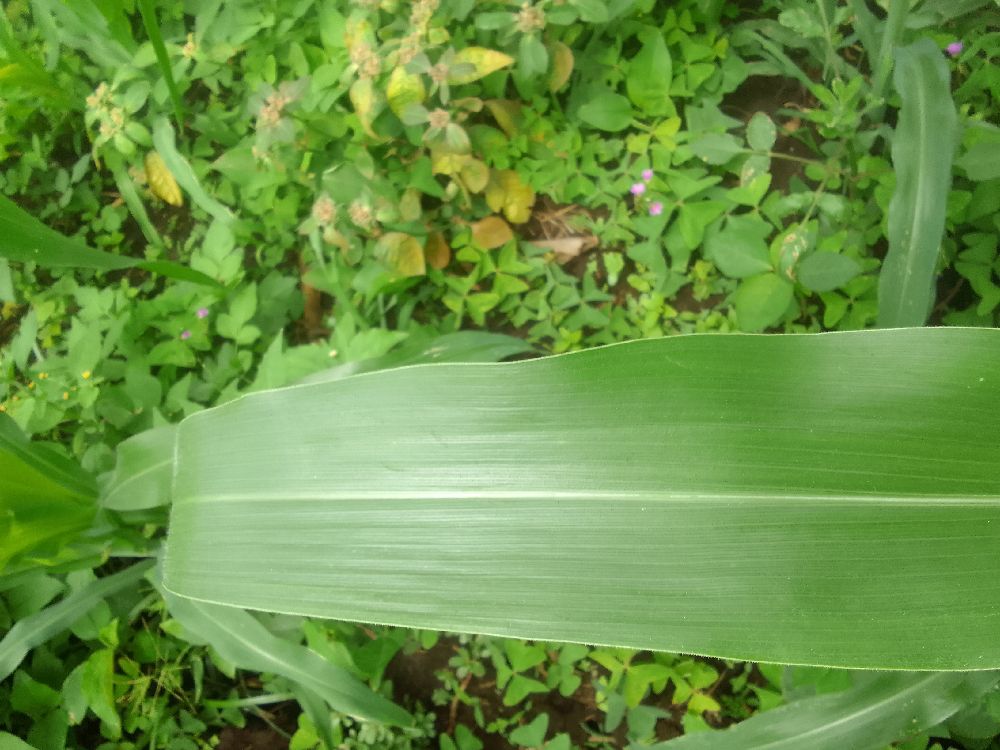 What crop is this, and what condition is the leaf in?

maize, healthy
